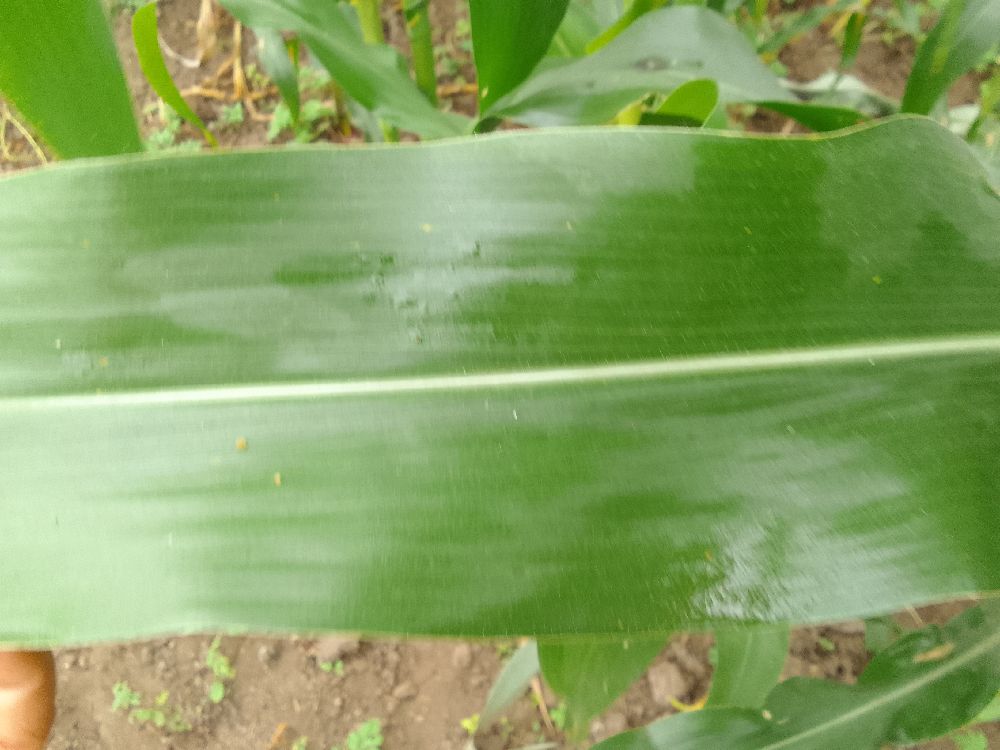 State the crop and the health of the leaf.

maize, healthy
